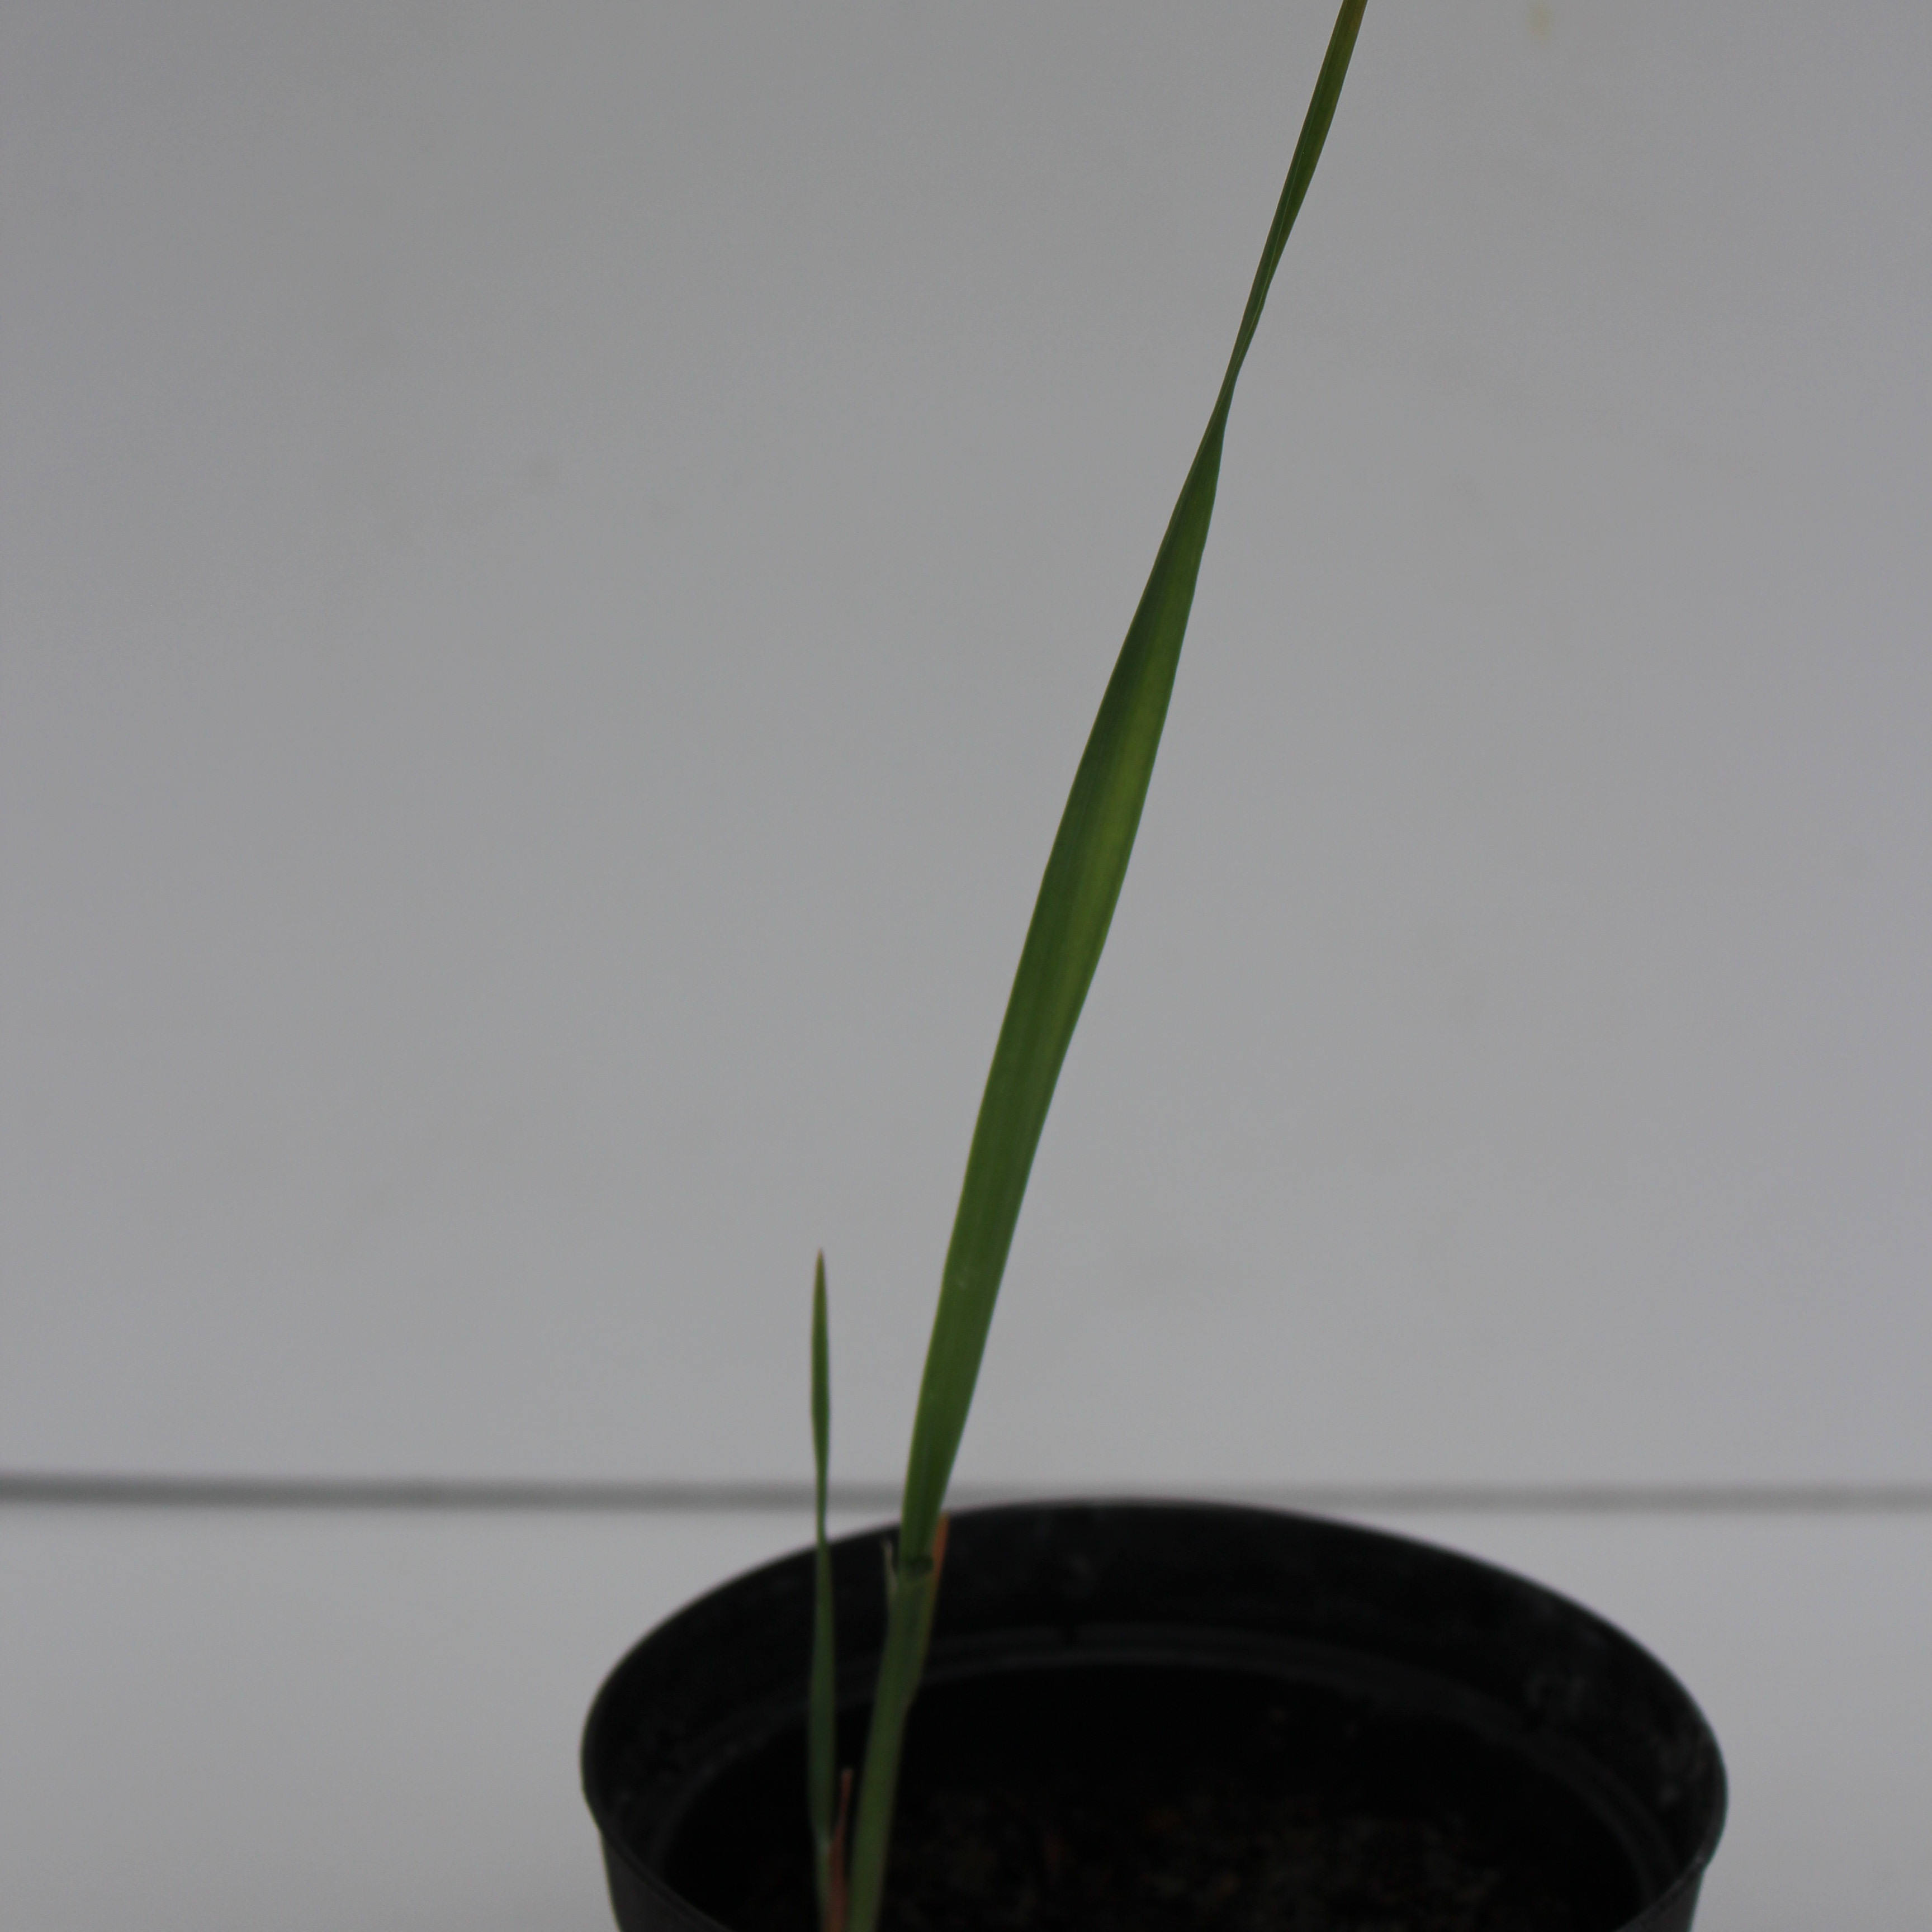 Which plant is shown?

Avena sterilis
